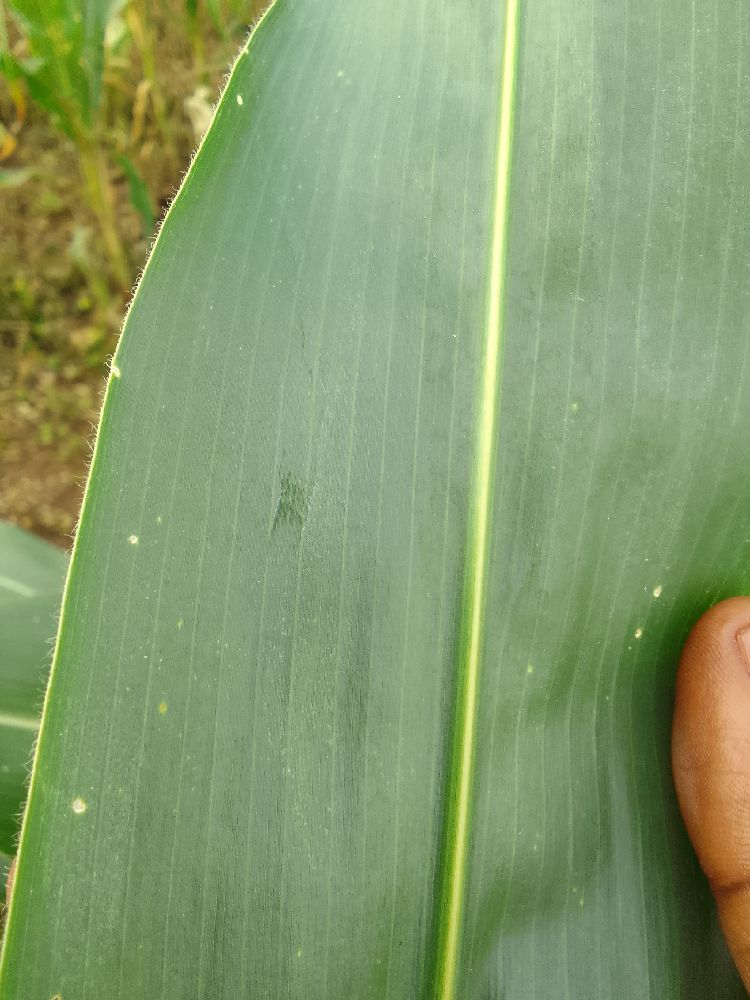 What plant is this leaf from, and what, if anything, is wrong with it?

maize, healthy
